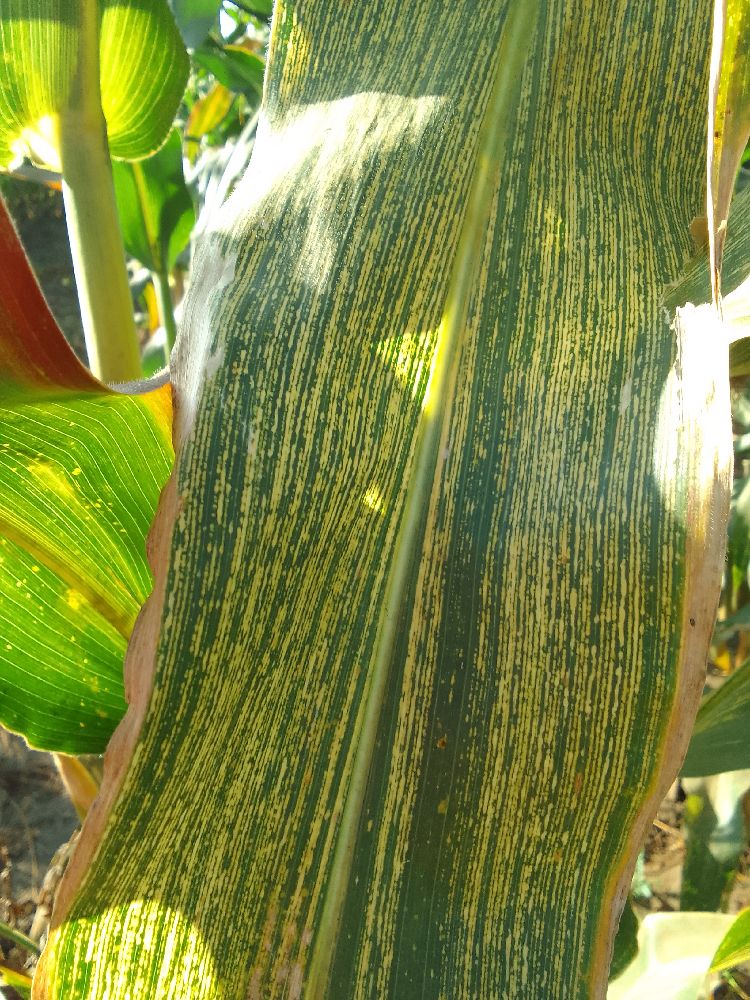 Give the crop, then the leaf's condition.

maize, maize streak virus
